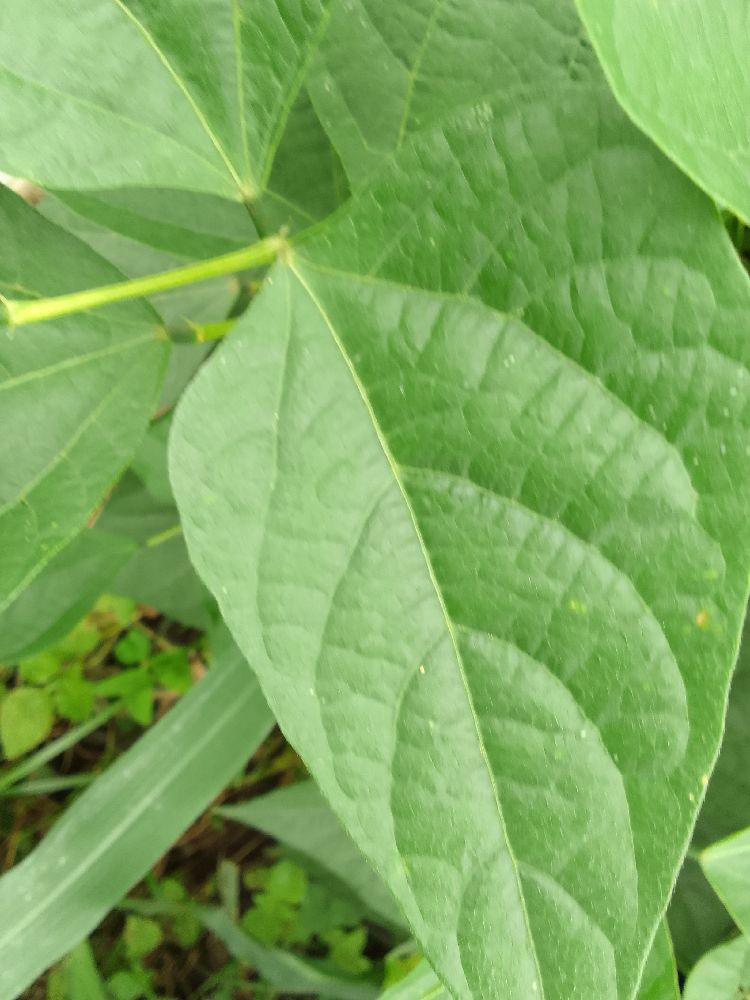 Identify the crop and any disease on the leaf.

common bean, healthy
